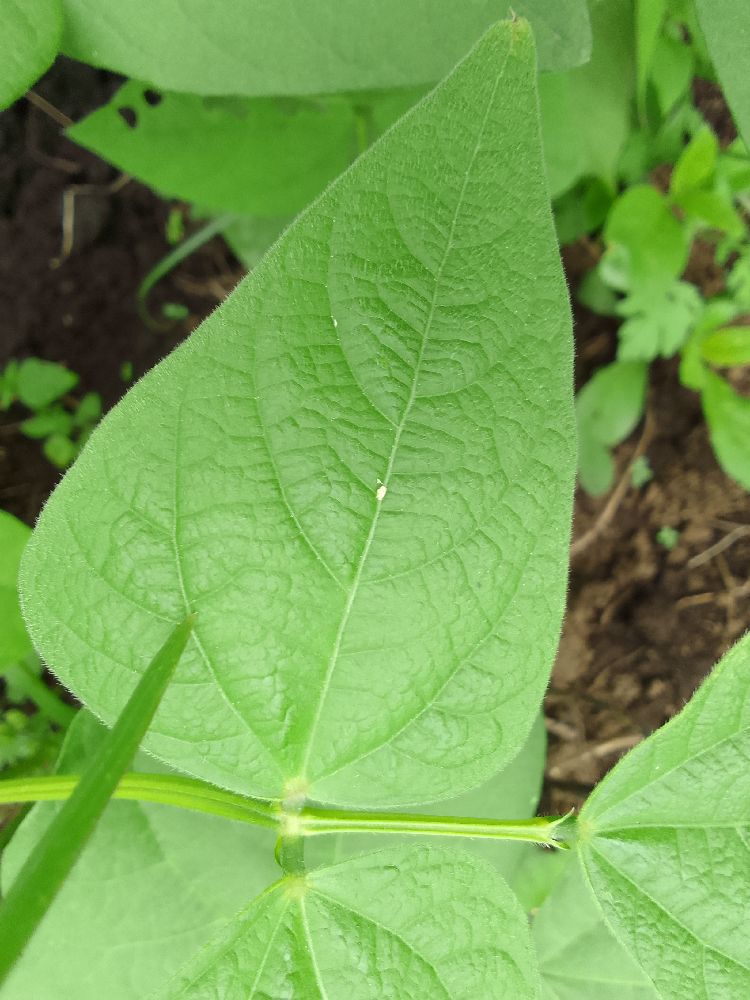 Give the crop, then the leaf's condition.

common bean, healthy
